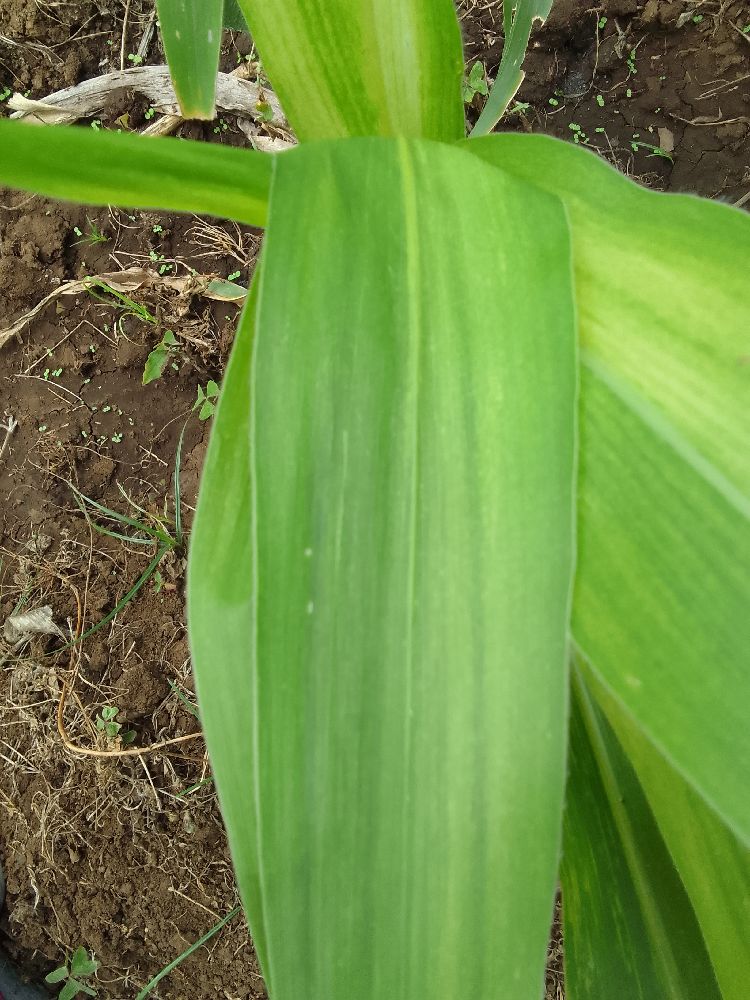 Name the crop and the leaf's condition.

maize, maize lethal necrosis
